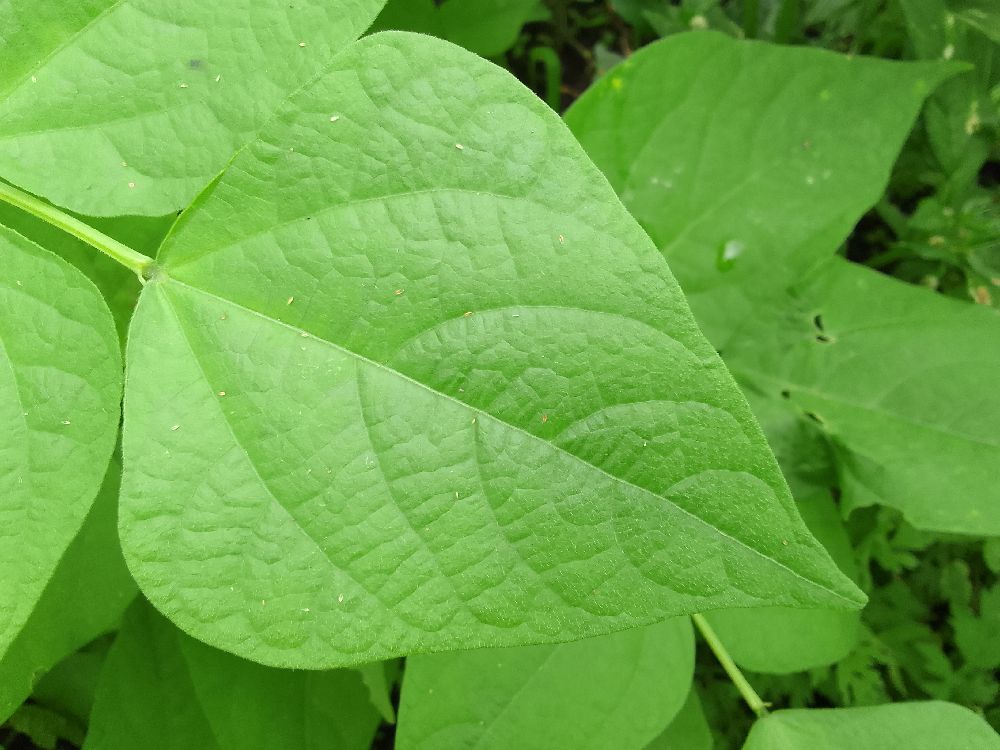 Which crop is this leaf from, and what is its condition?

common bean, healthy
